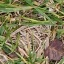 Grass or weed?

grass
